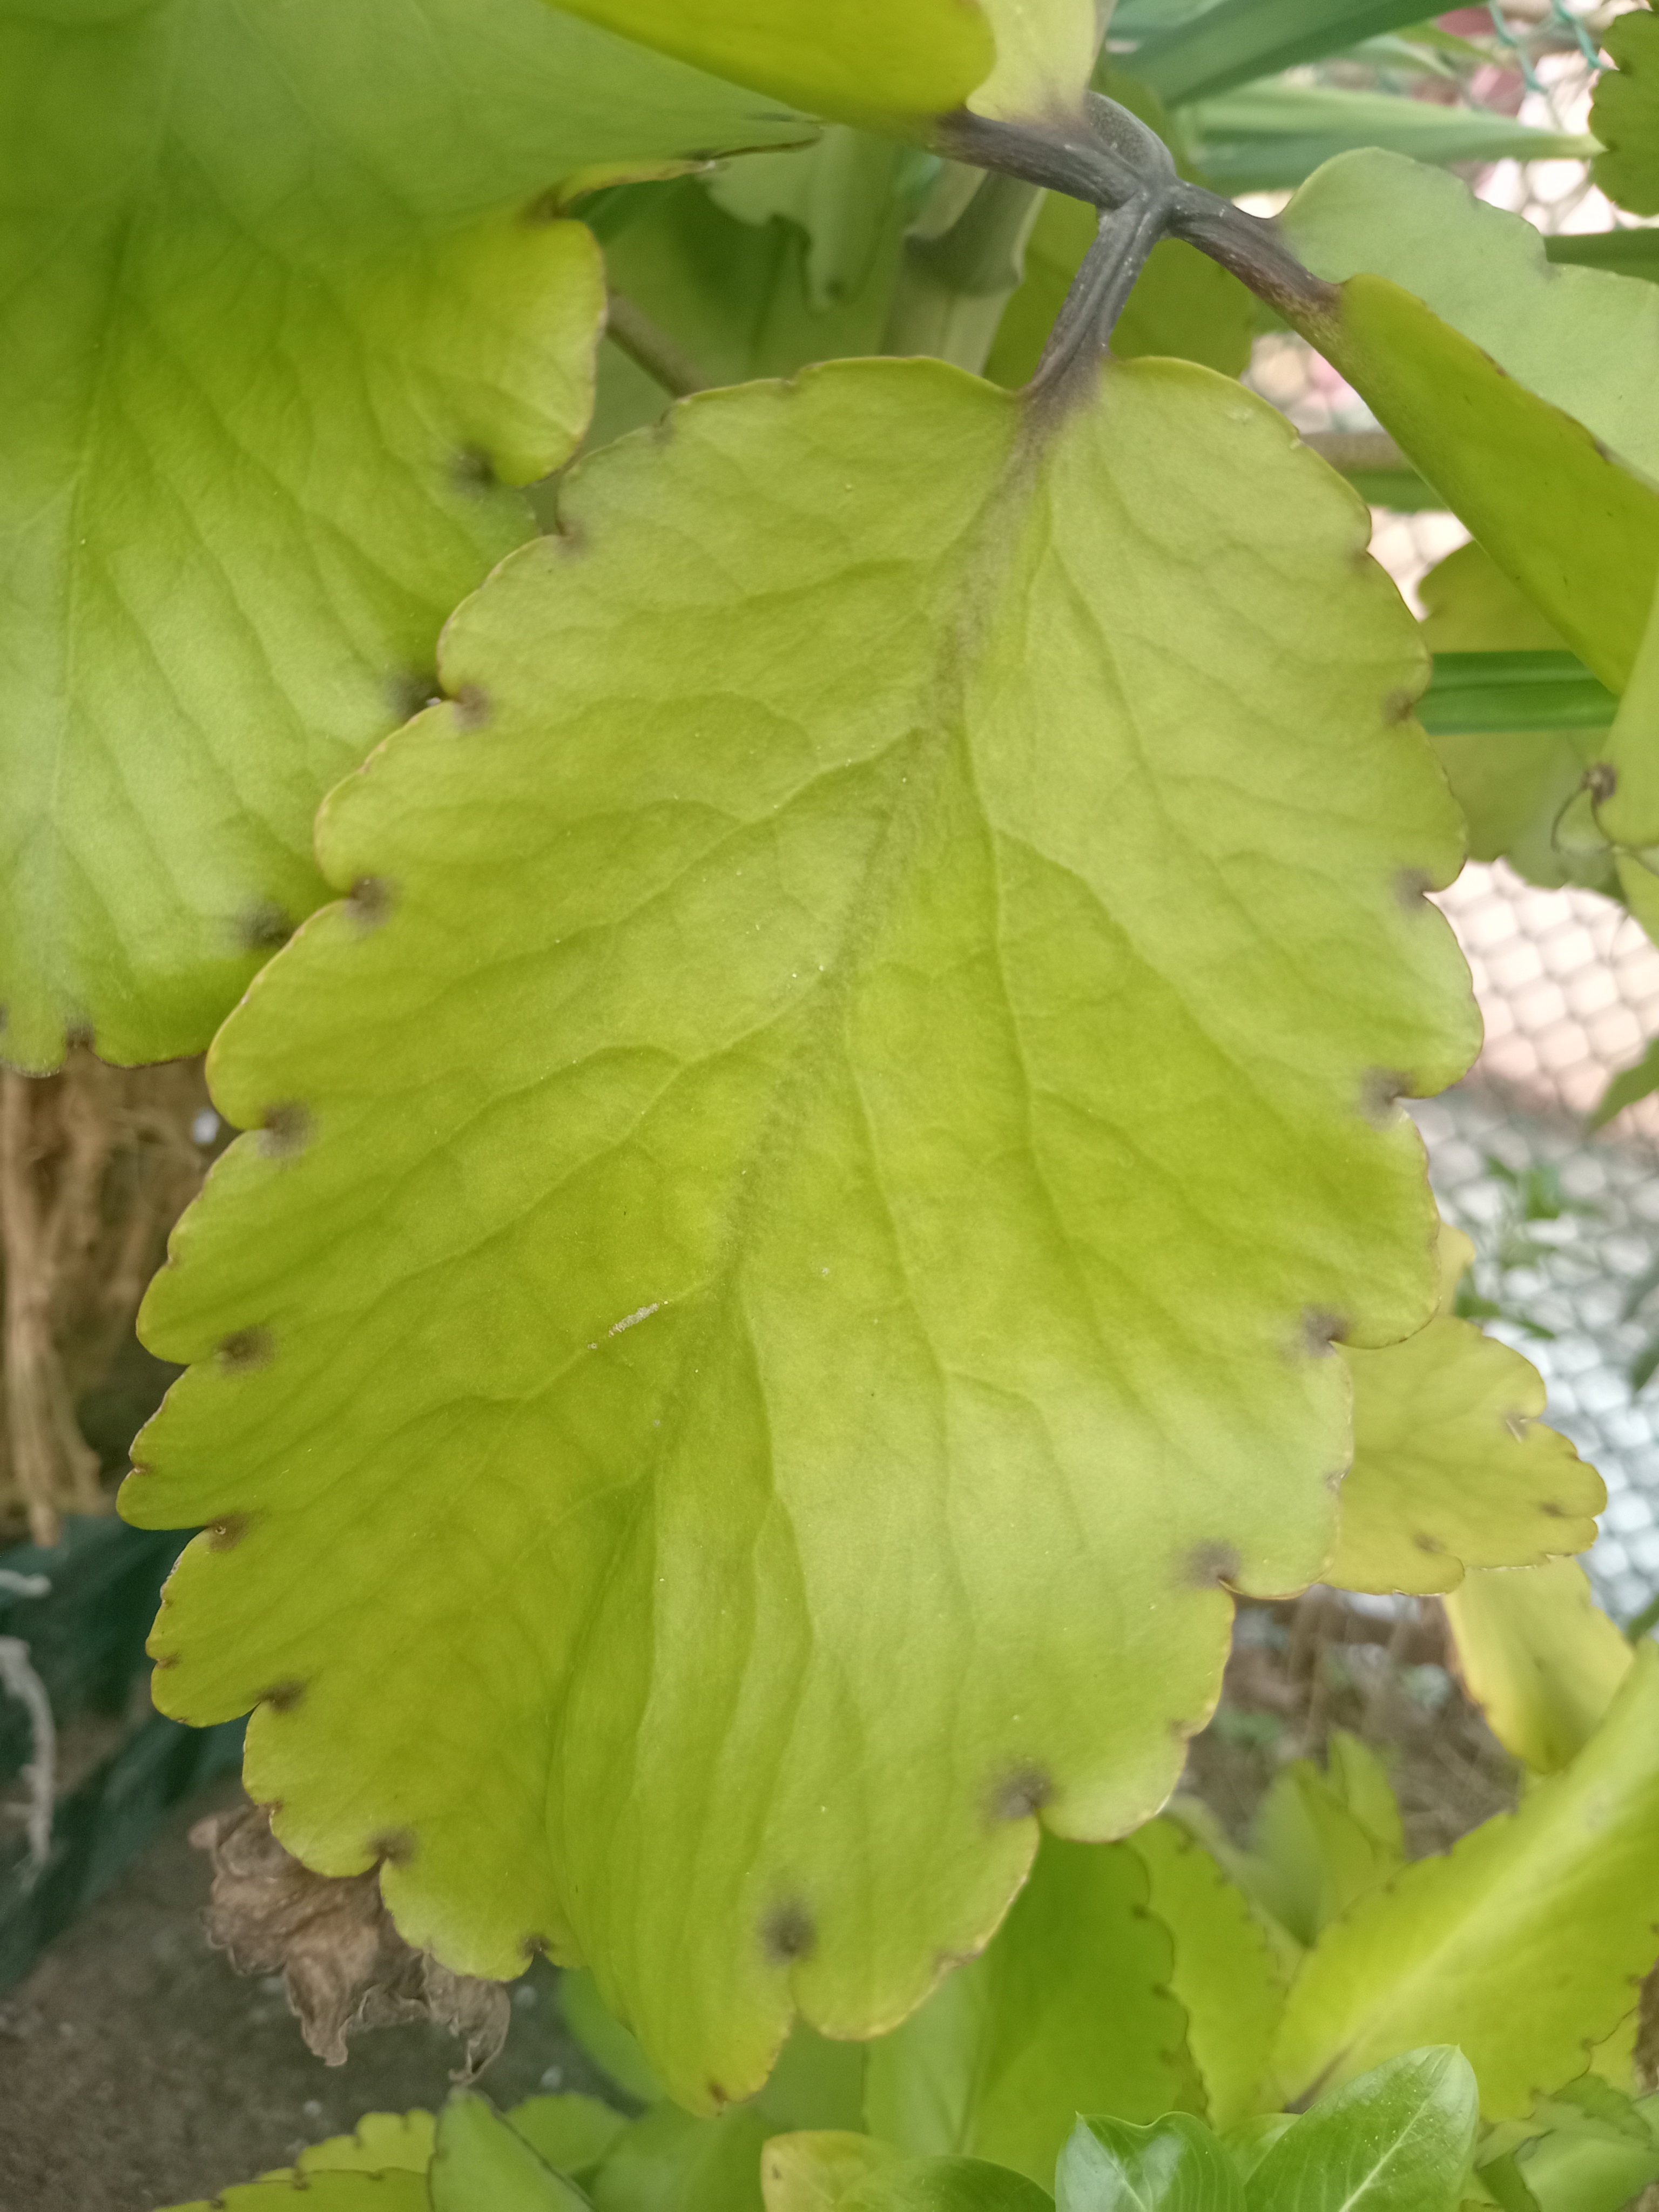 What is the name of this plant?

pathorkuci
